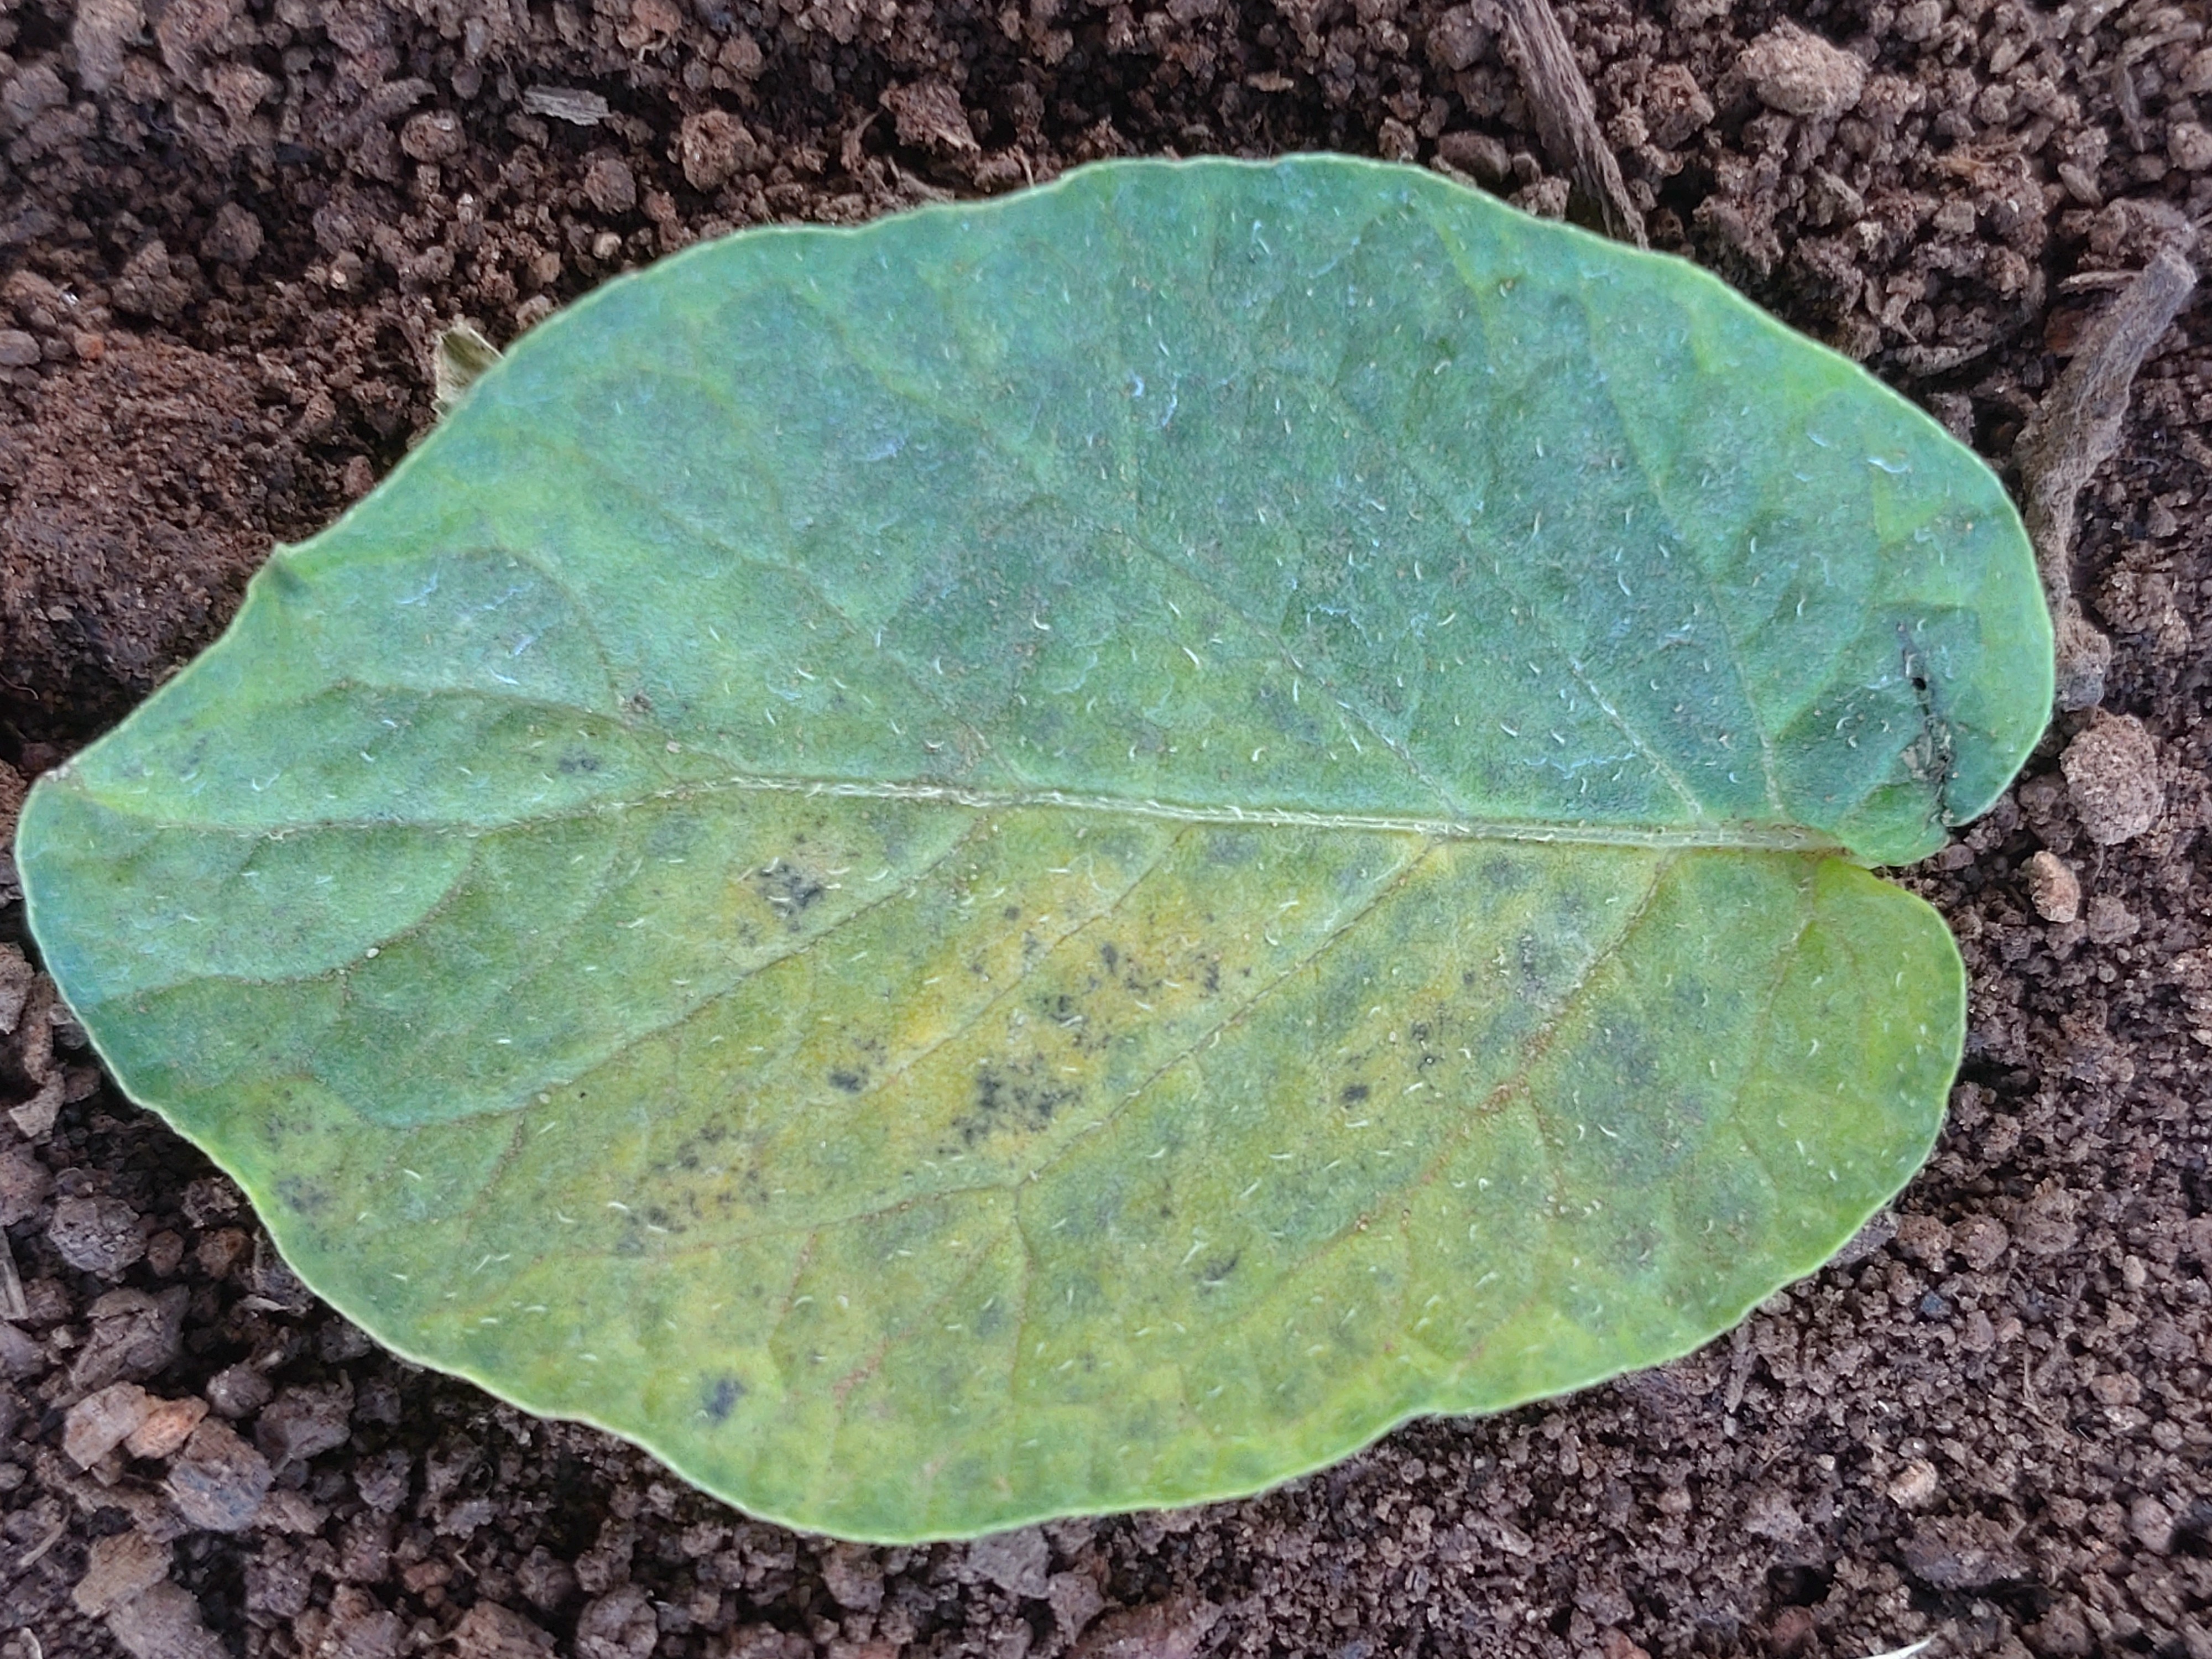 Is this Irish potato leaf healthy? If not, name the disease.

late blight
